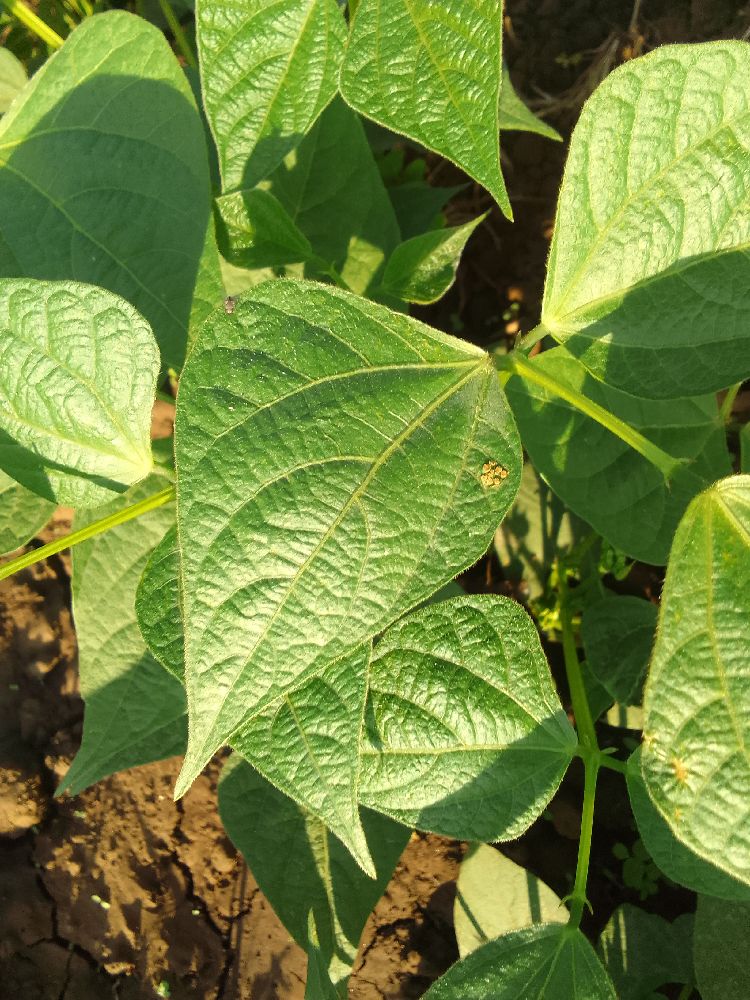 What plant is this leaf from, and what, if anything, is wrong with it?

common bean, healthy
